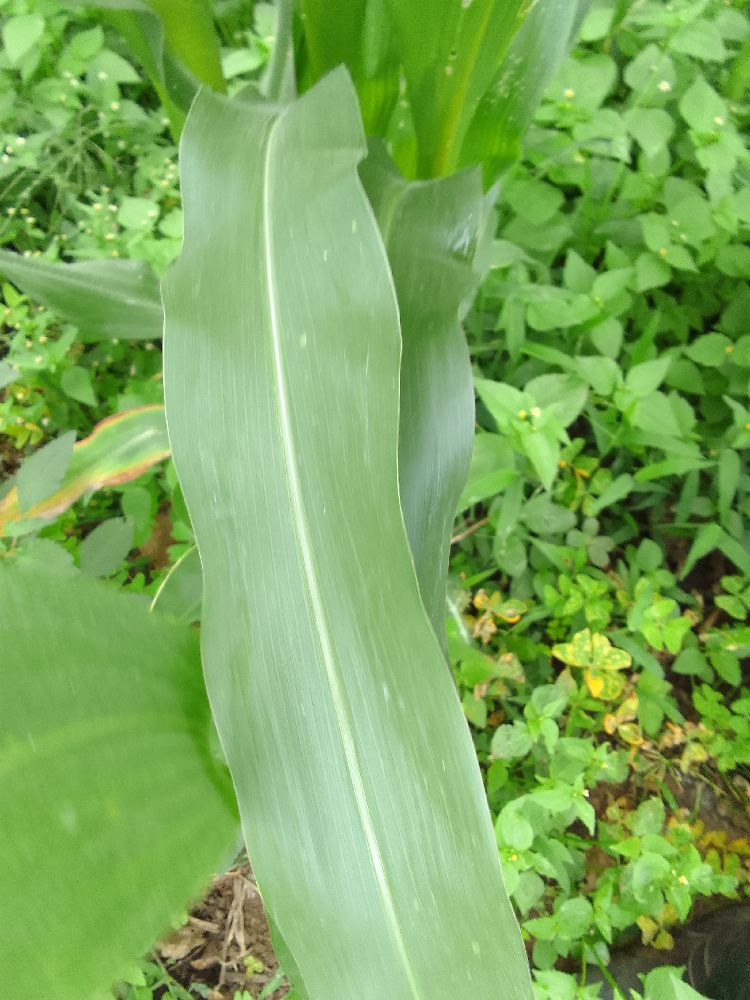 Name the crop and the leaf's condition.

maize, healthy
